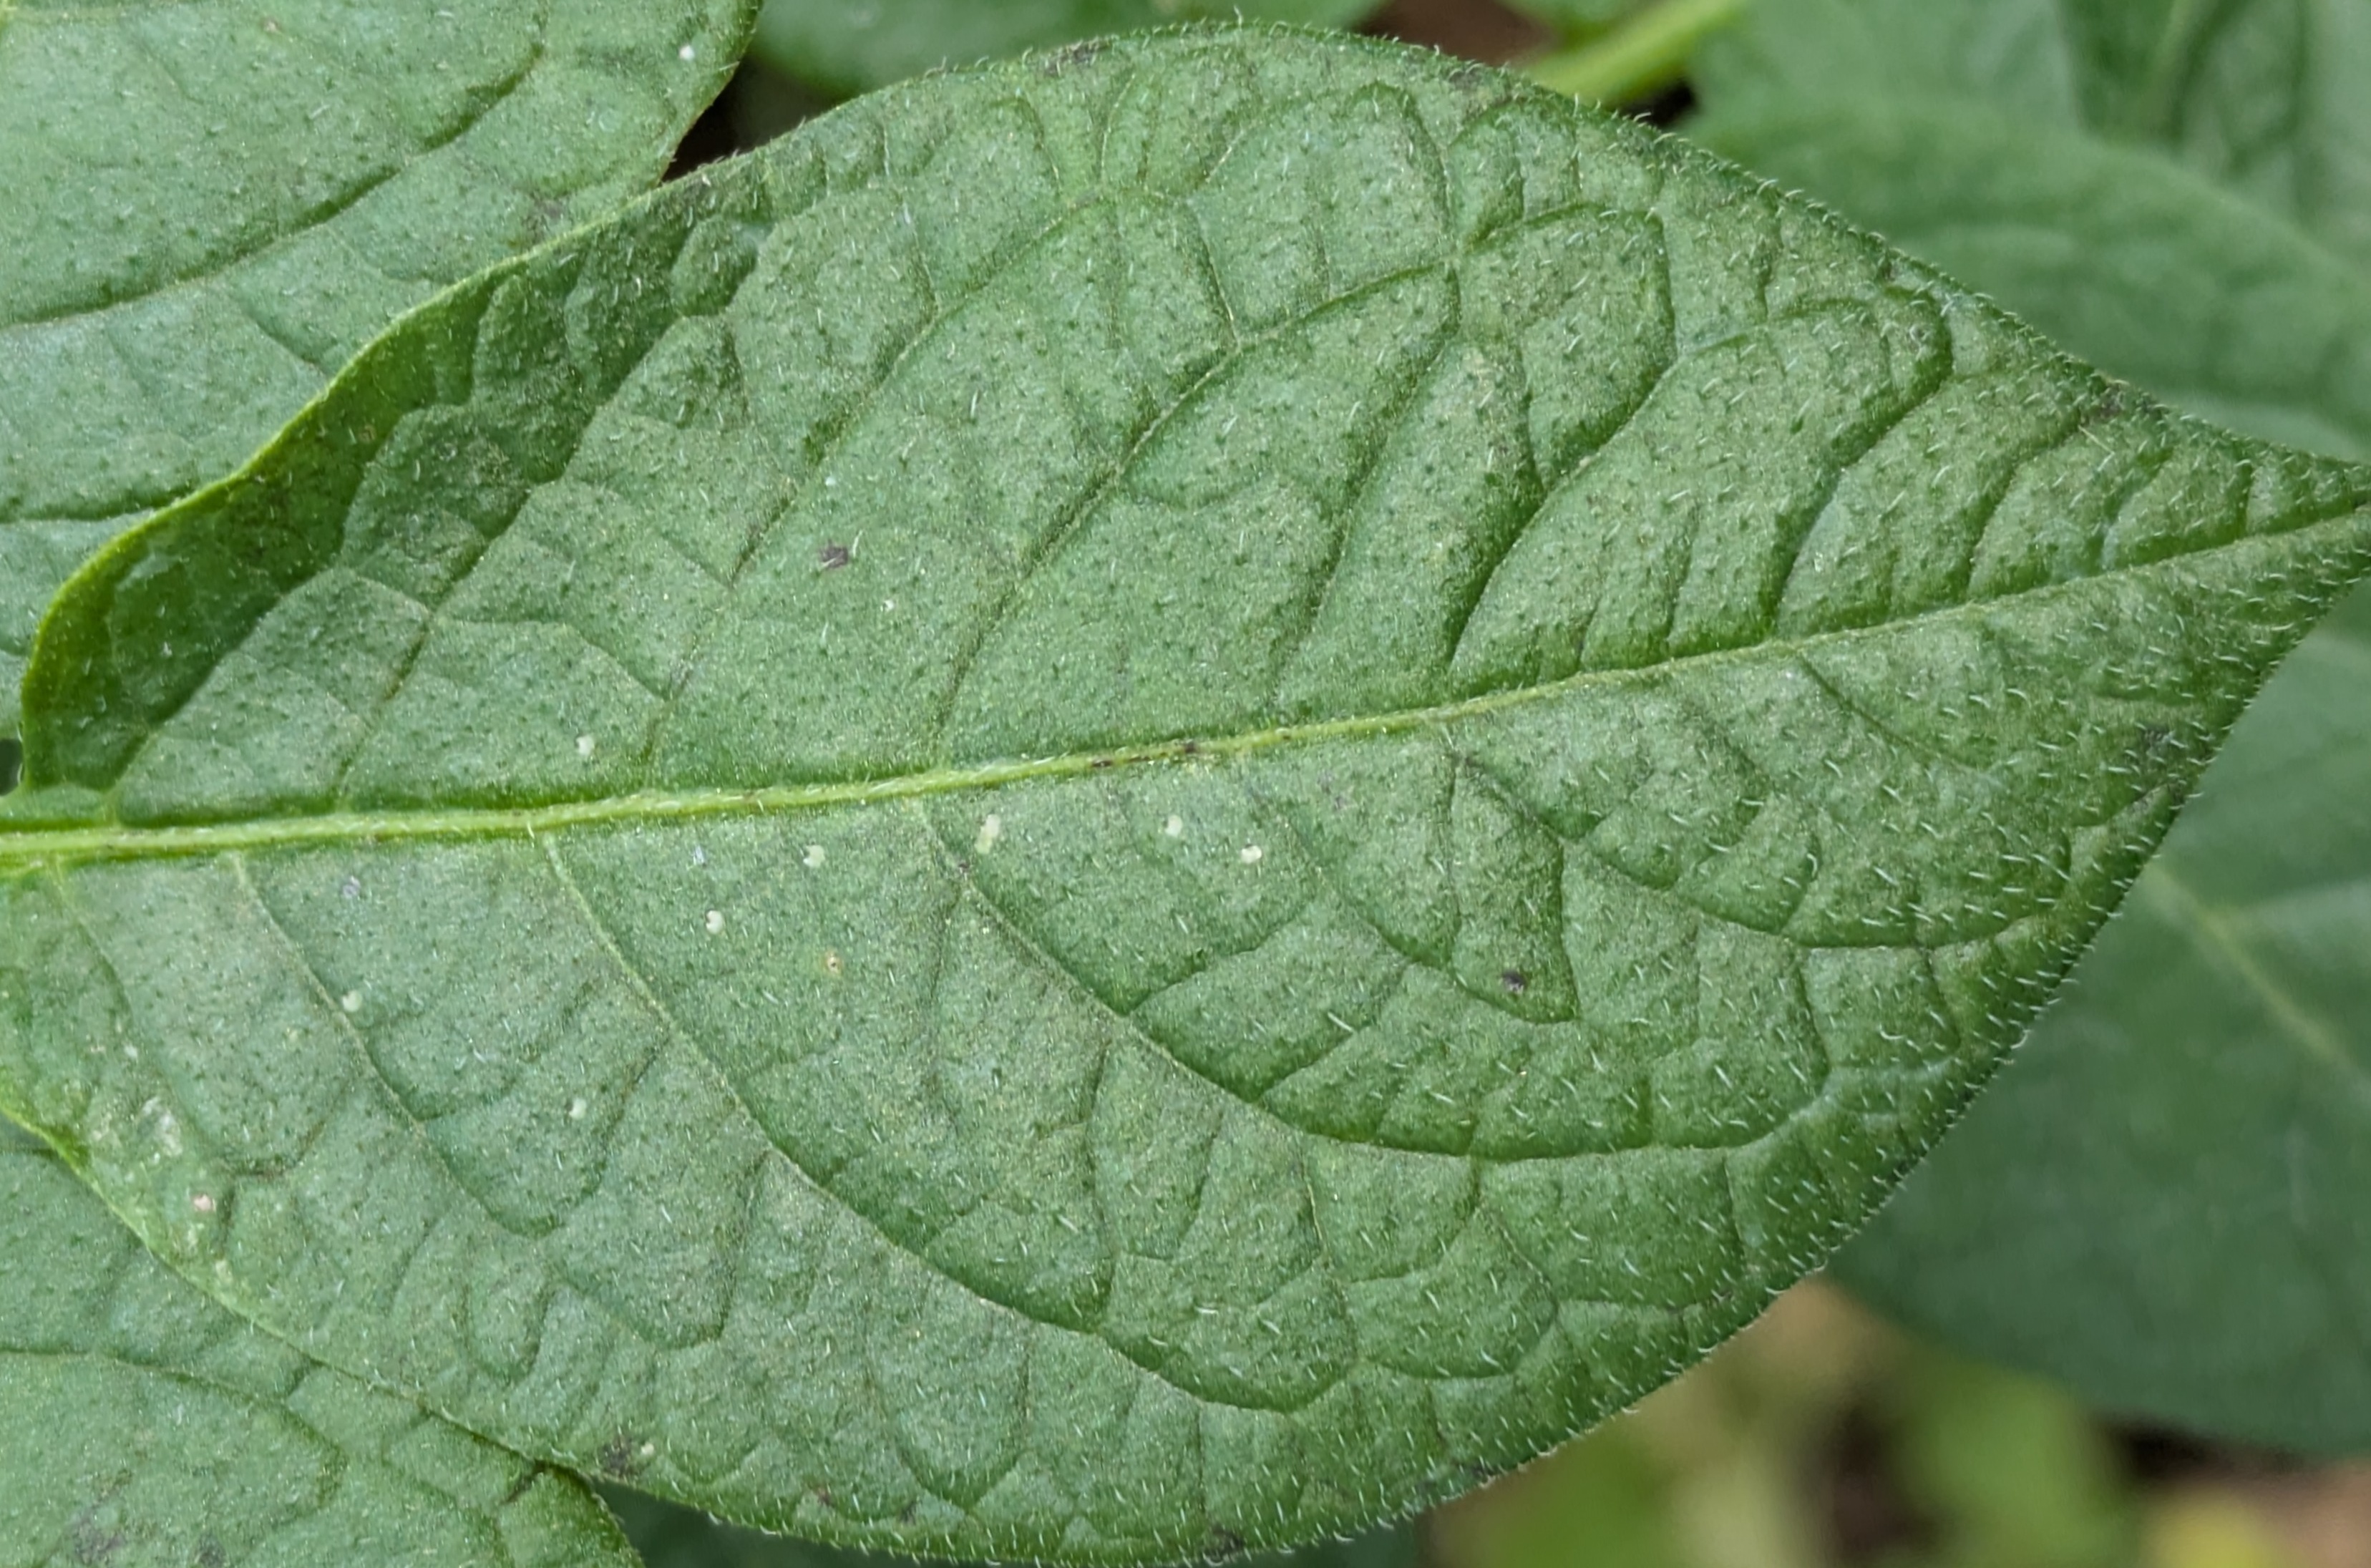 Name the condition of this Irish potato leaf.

healthy
